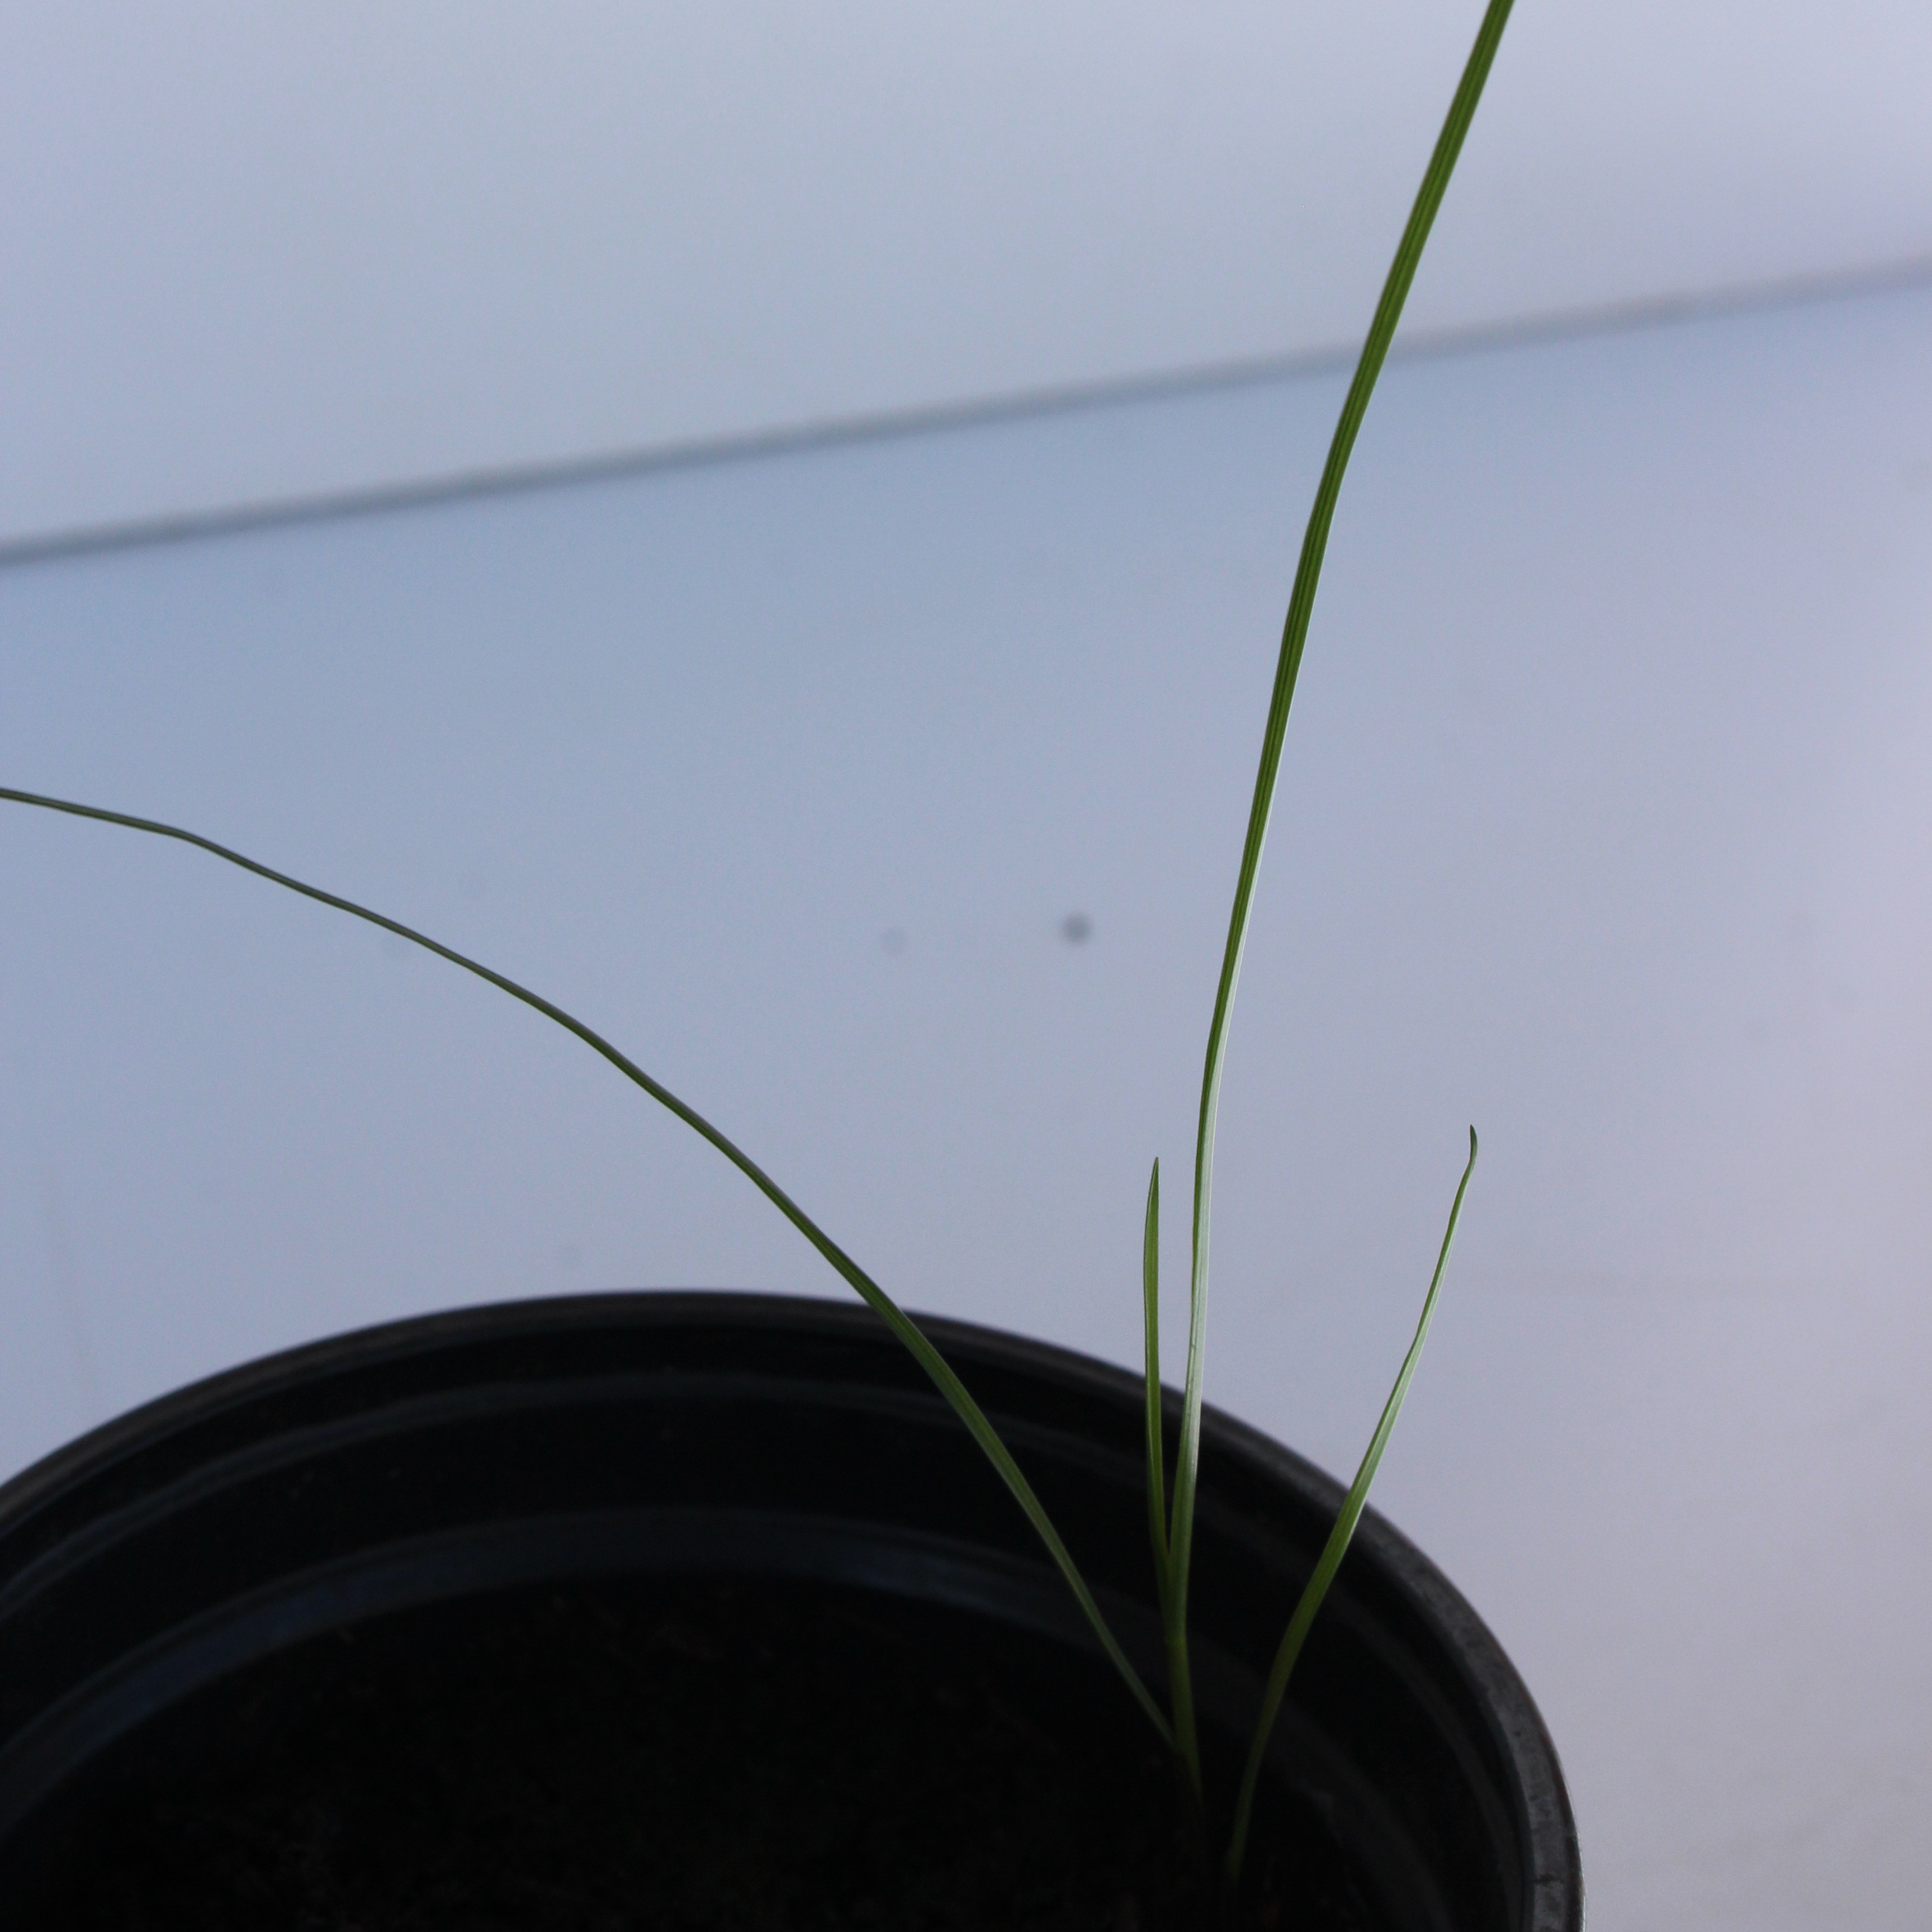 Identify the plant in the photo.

Lolium multiflorum
